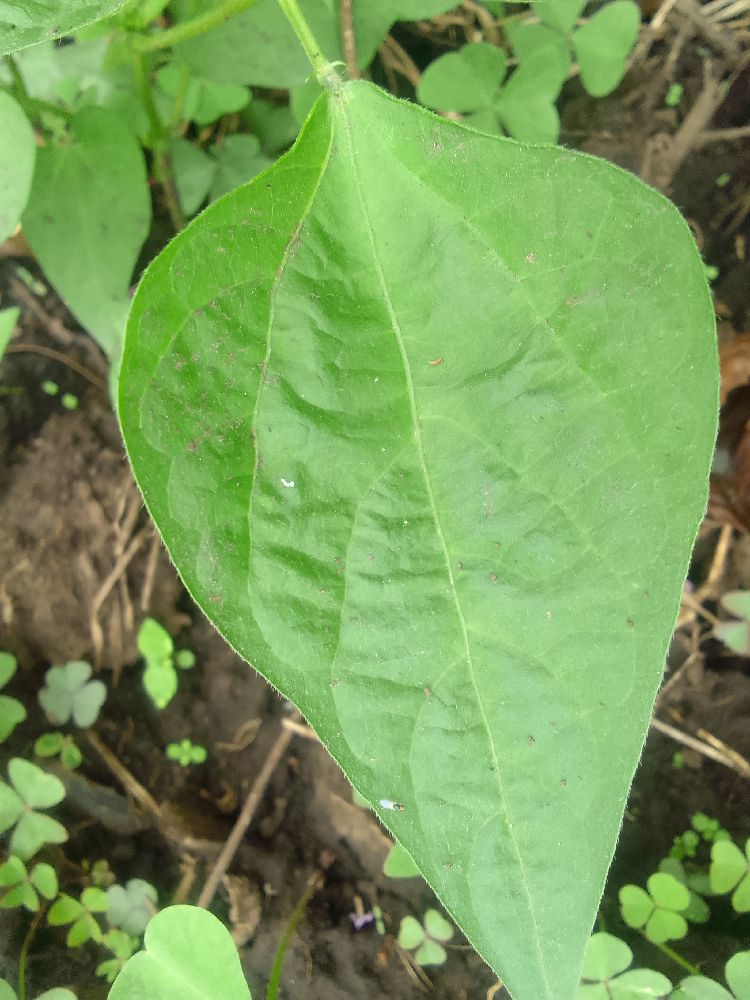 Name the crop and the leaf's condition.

common bean, healthy
